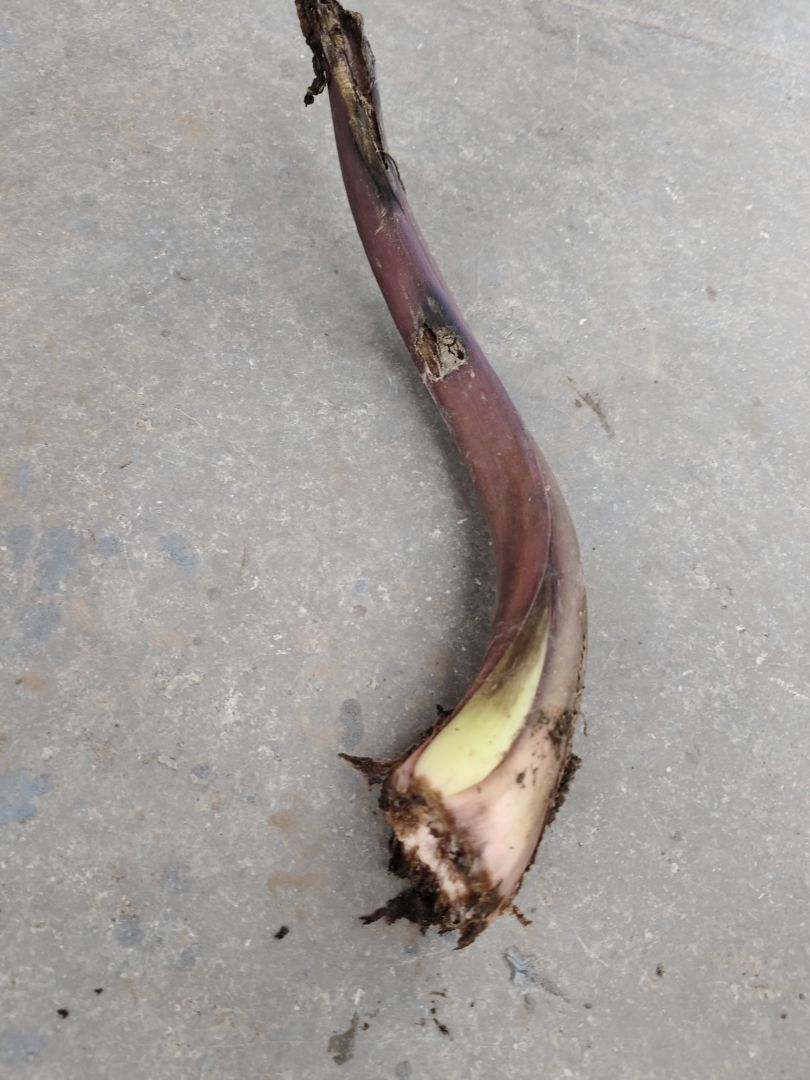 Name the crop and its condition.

taro, root rot
